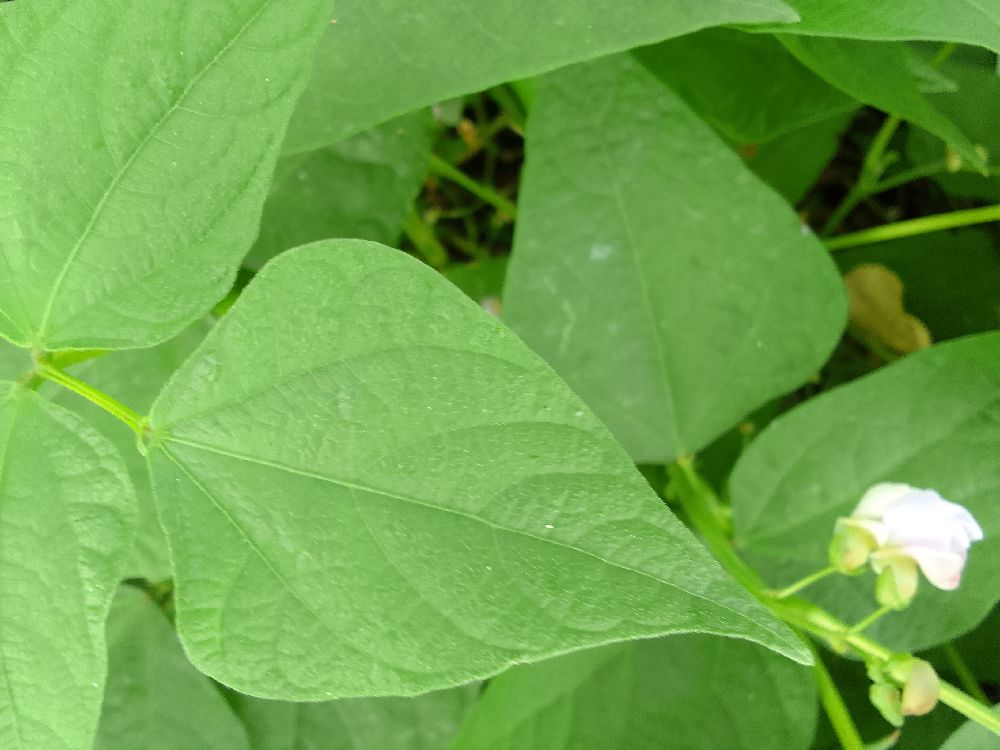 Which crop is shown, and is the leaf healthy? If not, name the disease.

common bean, healthy
